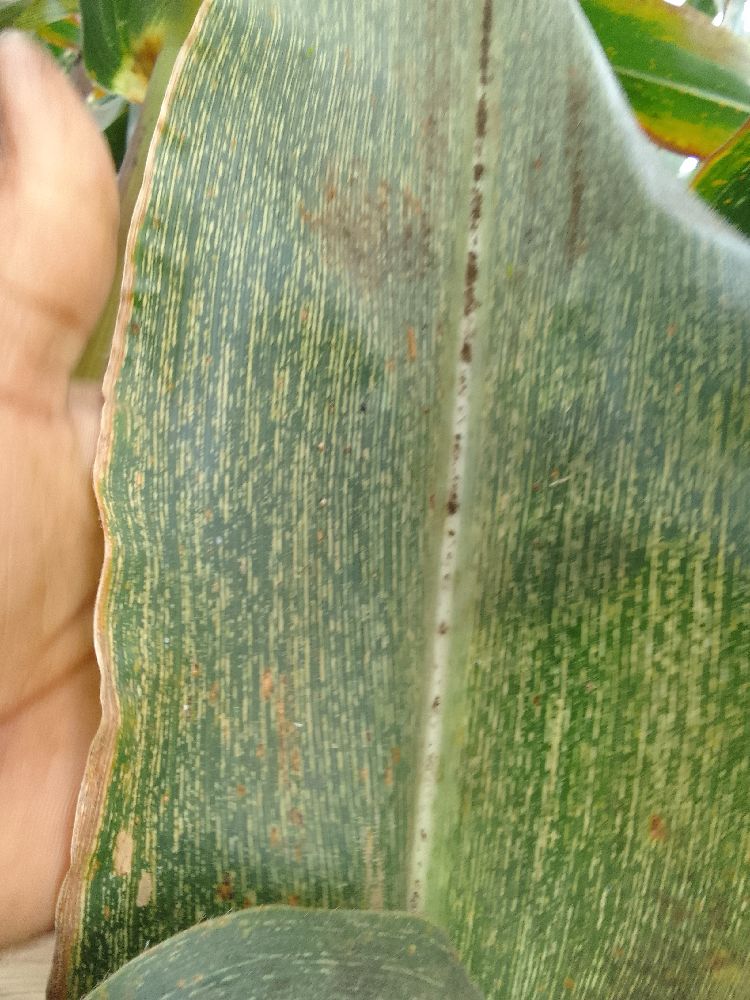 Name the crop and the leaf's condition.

maize, maize streak virus
